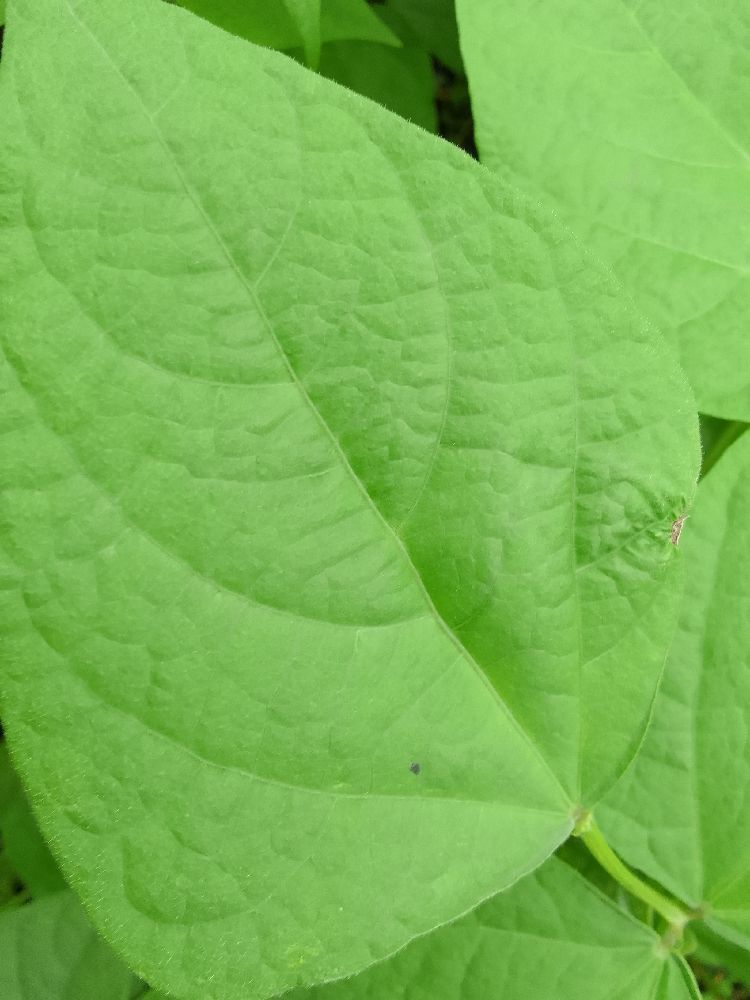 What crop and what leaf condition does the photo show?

common bean, healthy
